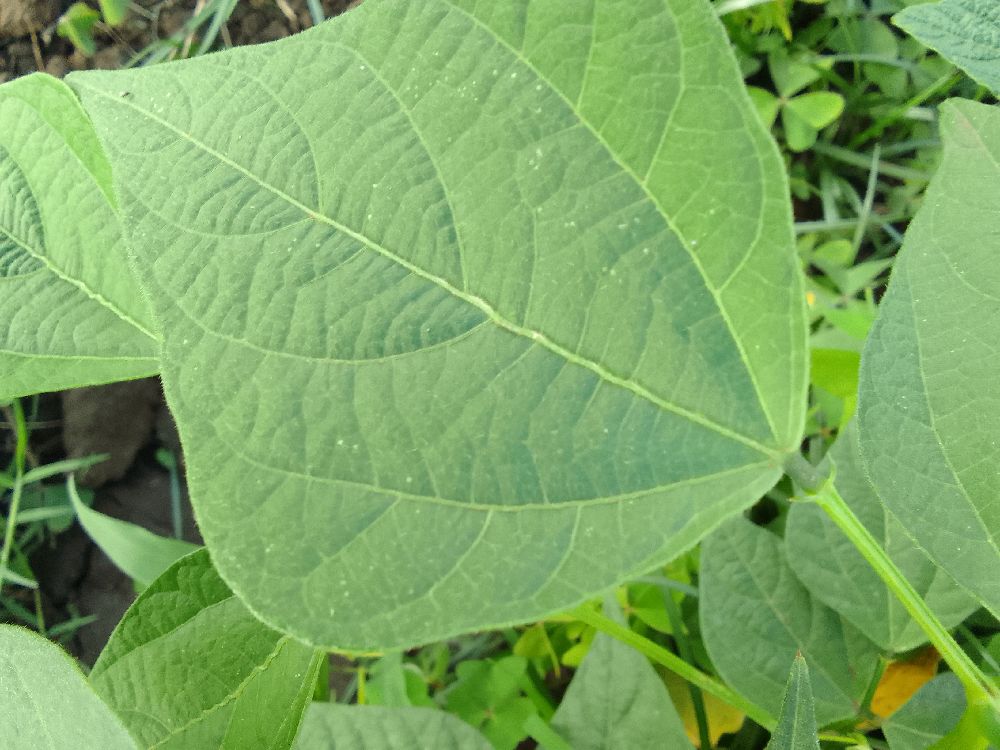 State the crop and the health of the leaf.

common bean, healthy
